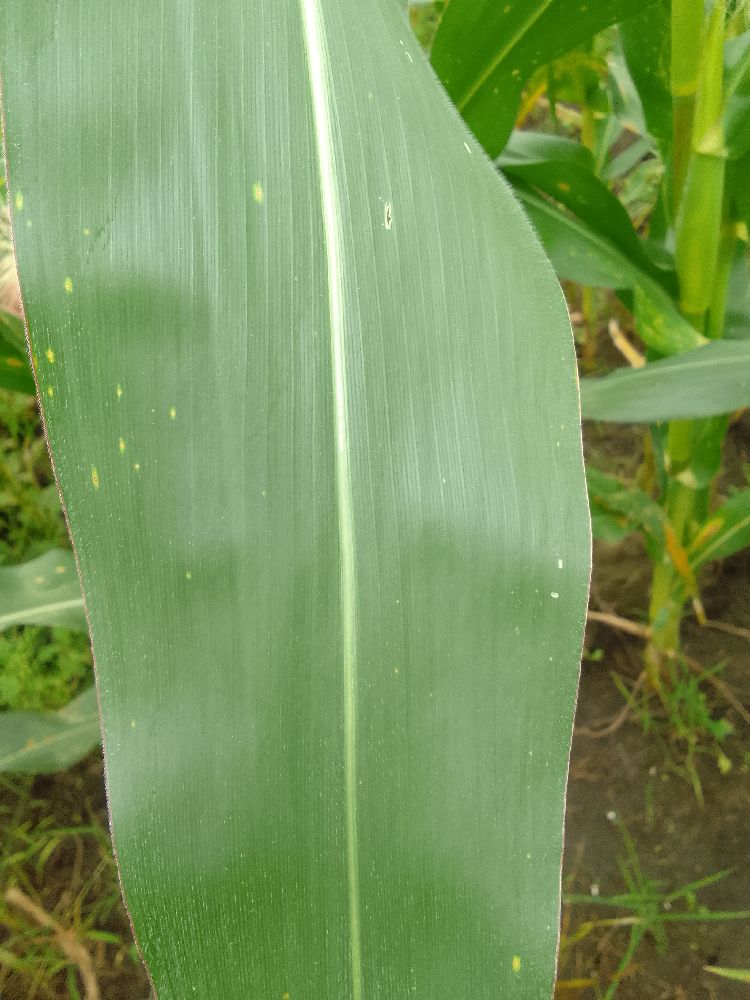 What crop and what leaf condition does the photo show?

maize, healthy
